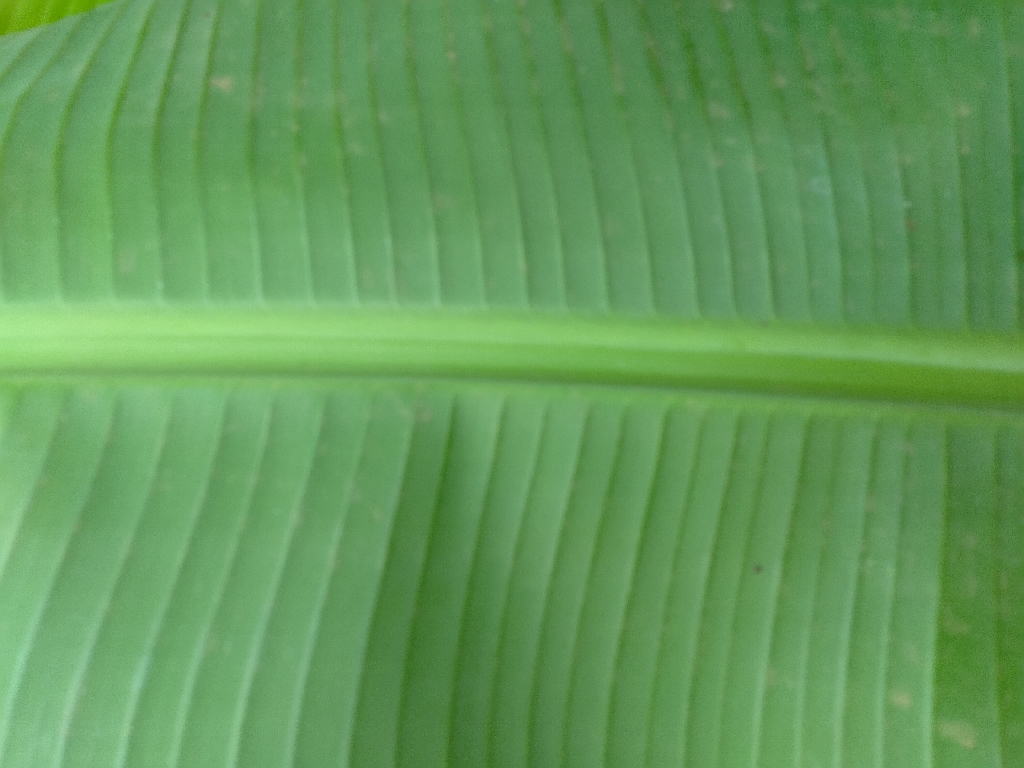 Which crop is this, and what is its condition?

banana, healthy
